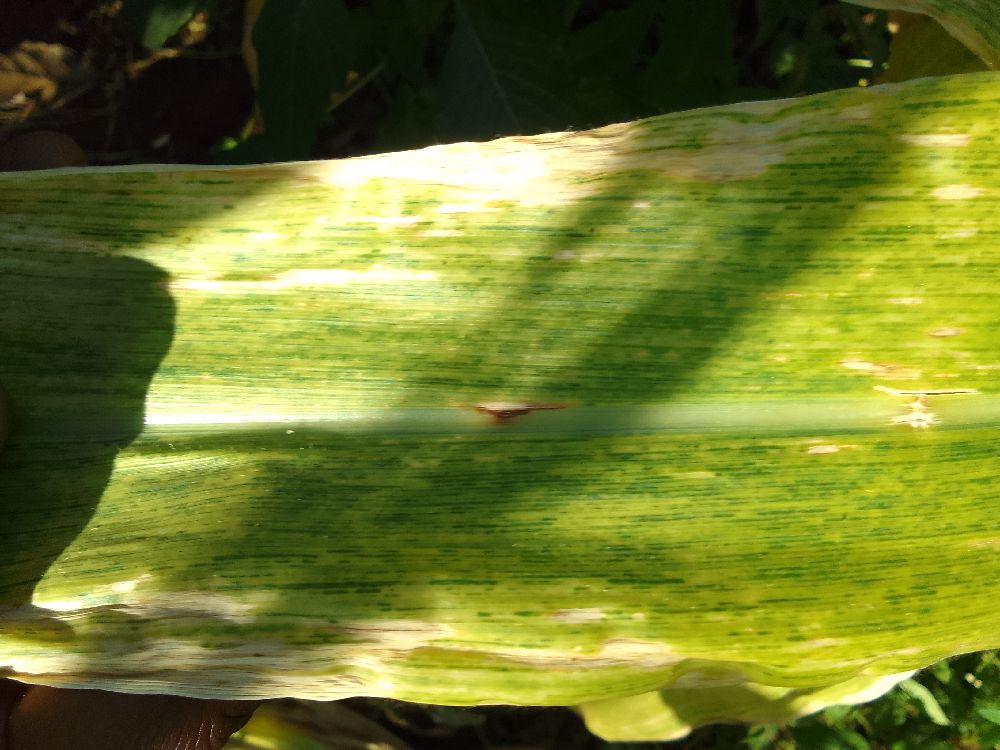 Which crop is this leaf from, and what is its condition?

maize, maize lethal necrosis
